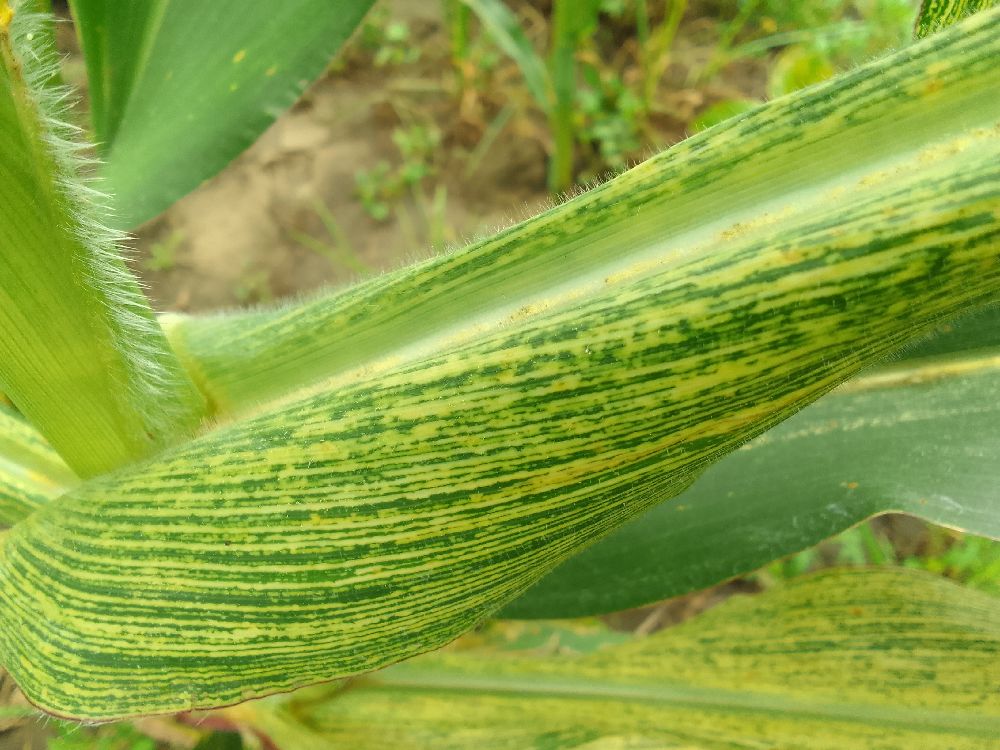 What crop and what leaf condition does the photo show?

maize, maize streak virus
